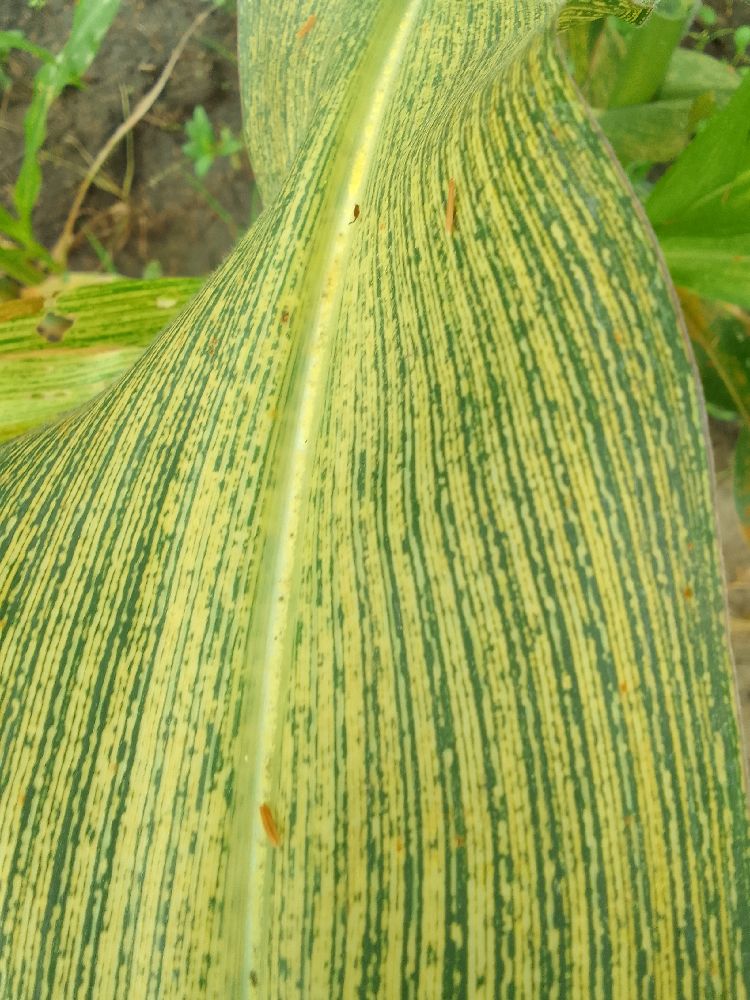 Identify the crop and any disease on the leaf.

maize, maize streak virus
